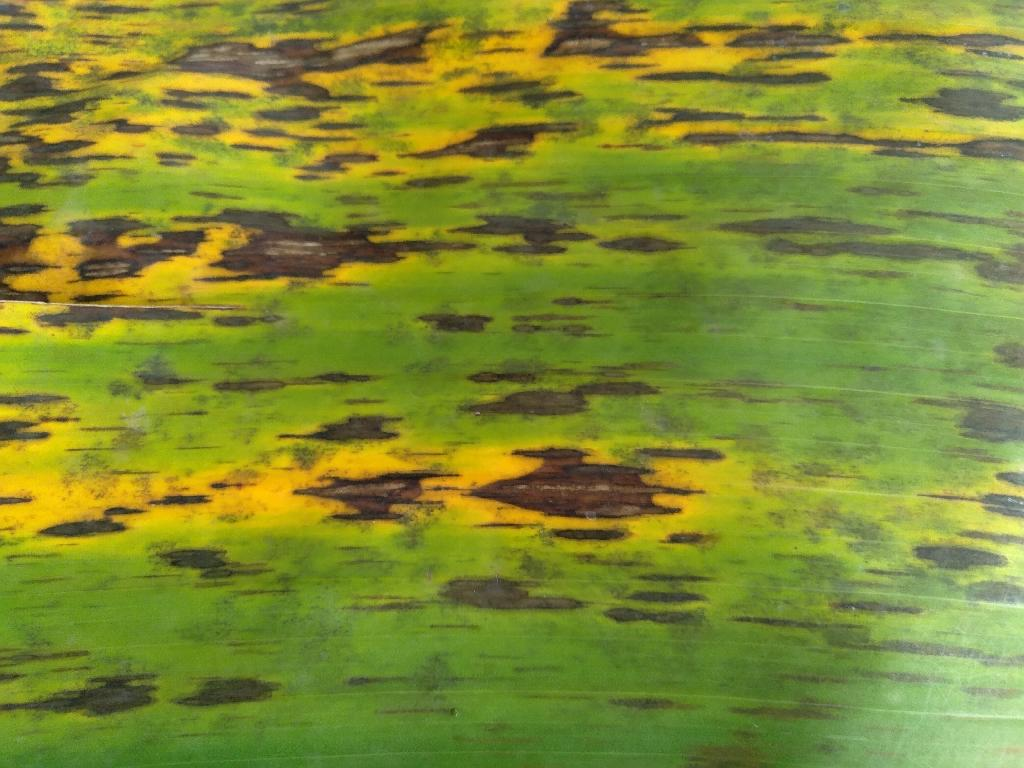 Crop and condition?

banana, black sigatoka
